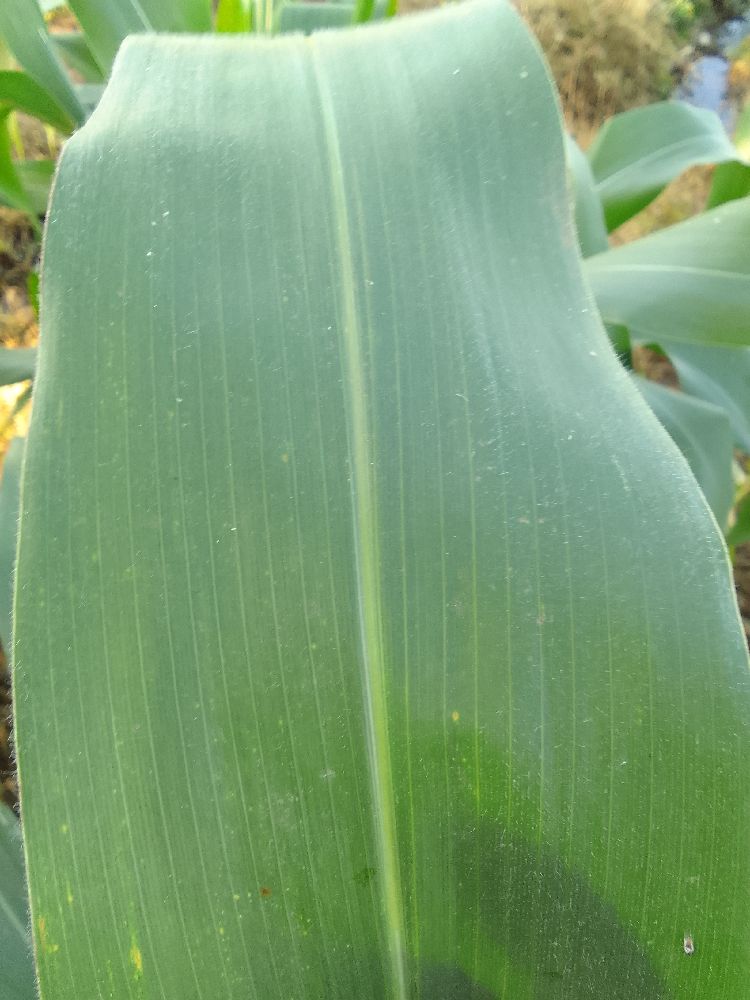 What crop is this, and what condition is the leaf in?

maize, healthy
